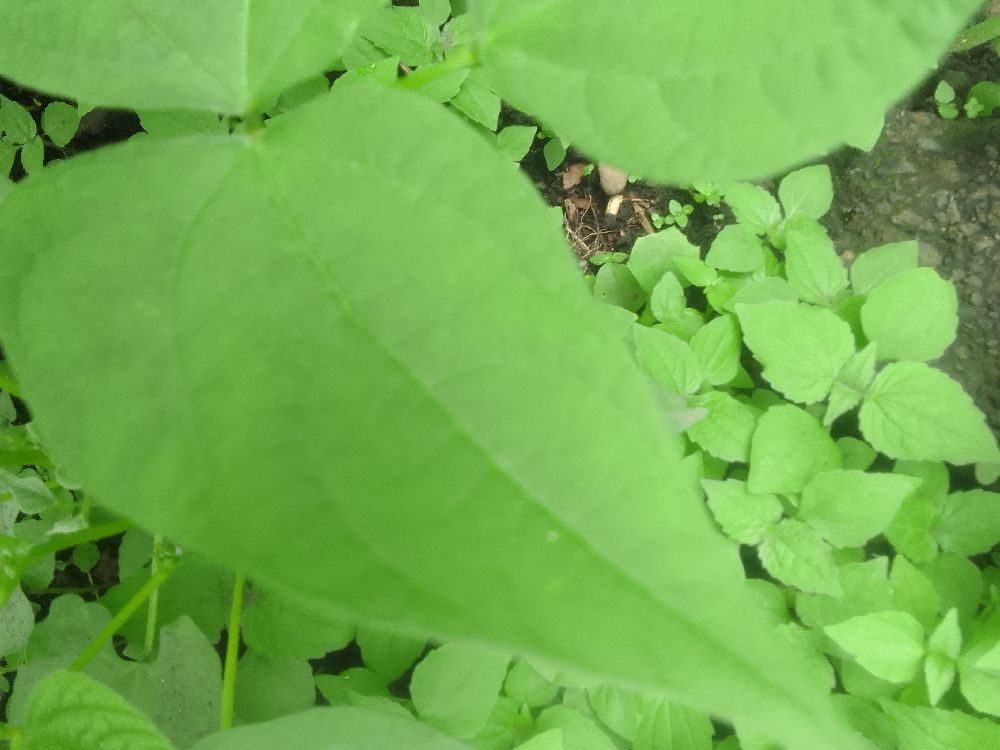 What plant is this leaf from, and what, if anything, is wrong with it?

common bean, healthy
